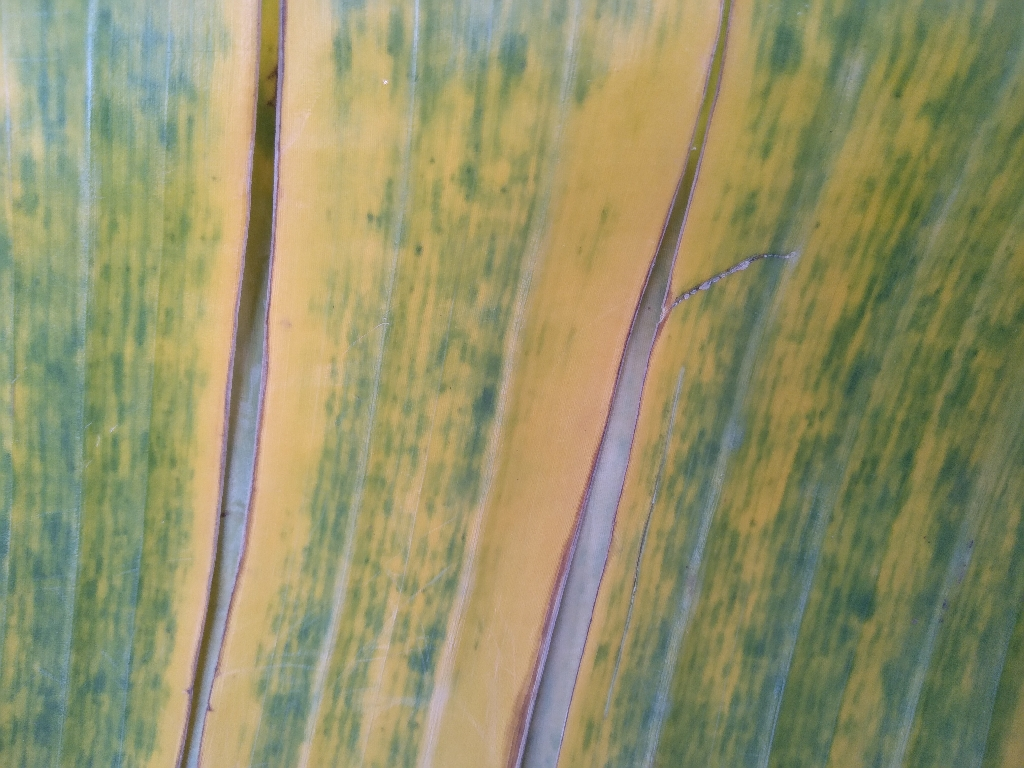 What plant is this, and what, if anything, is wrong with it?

banana, fusarium wilt race 1
